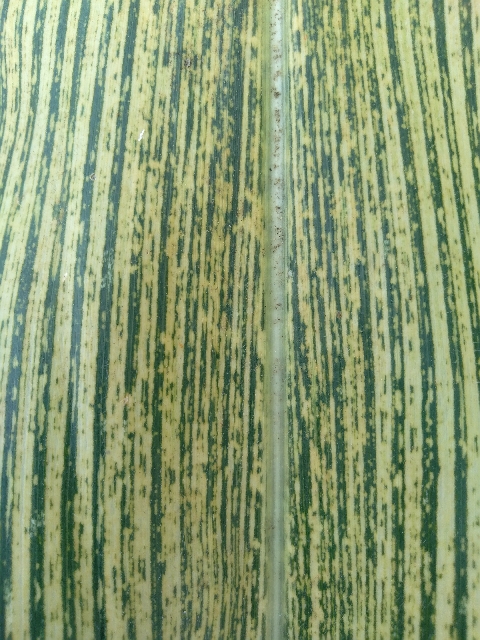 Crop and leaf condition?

maize, maize streak virus
